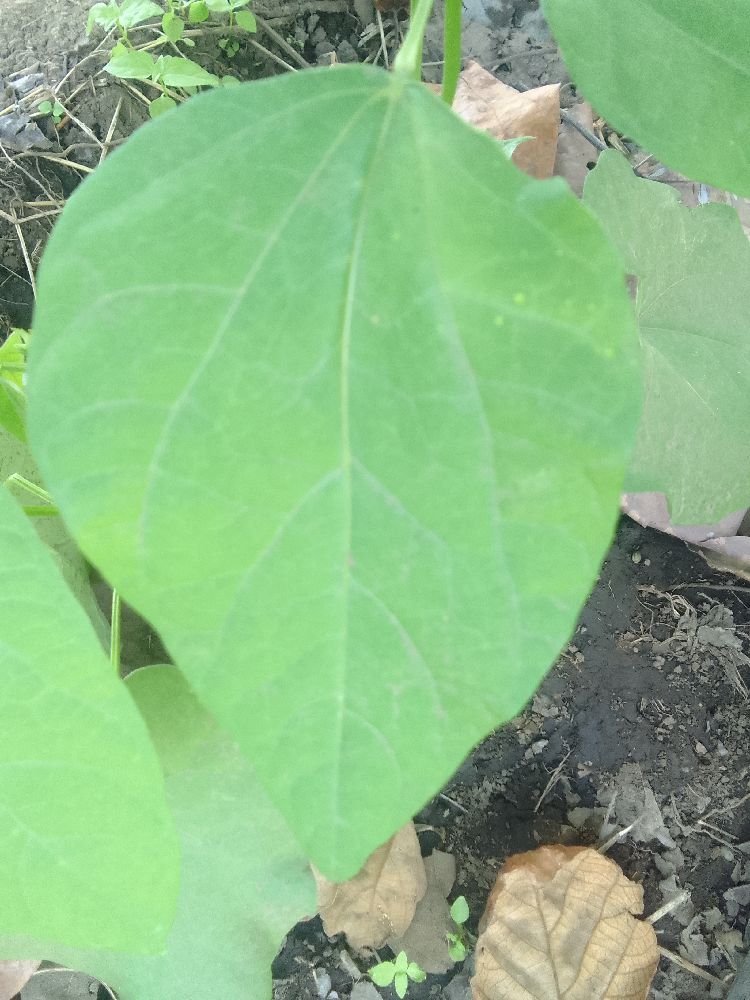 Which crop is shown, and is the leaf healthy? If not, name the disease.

common bean, healthy
